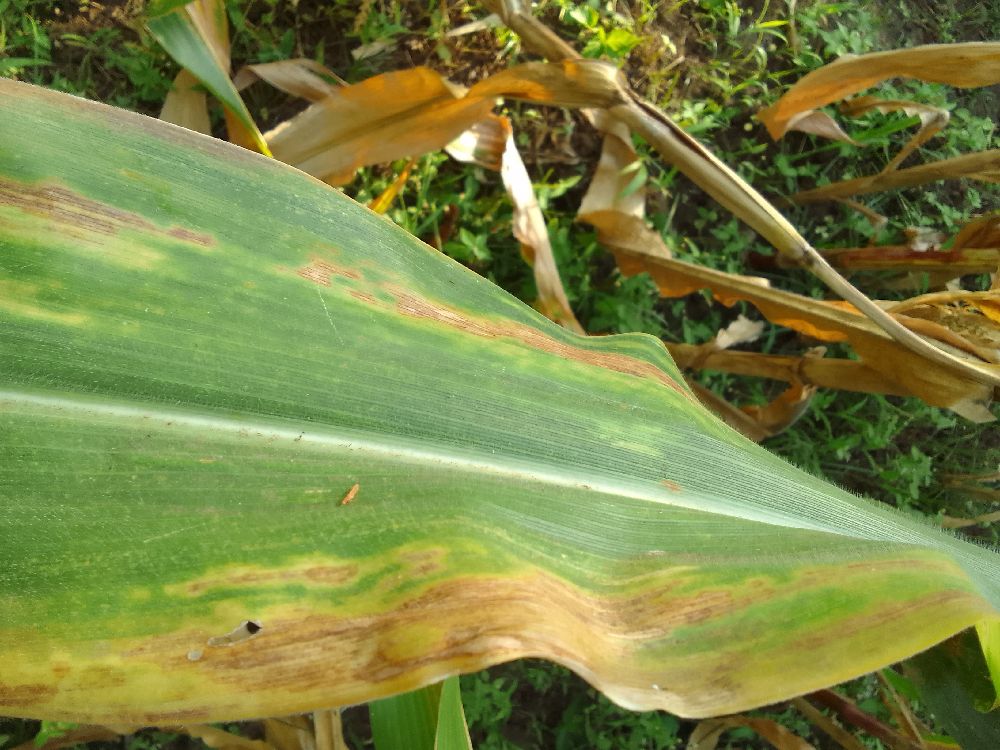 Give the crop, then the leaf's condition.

maize, maize lethal necrosis
